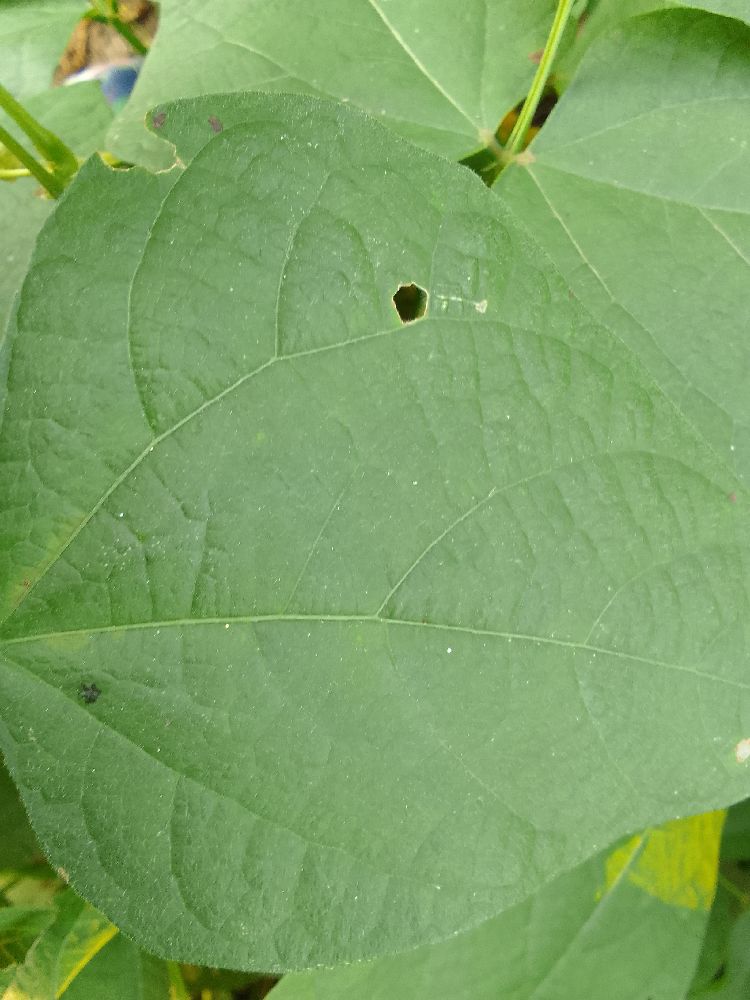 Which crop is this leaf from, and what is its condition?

common bean, healthy
